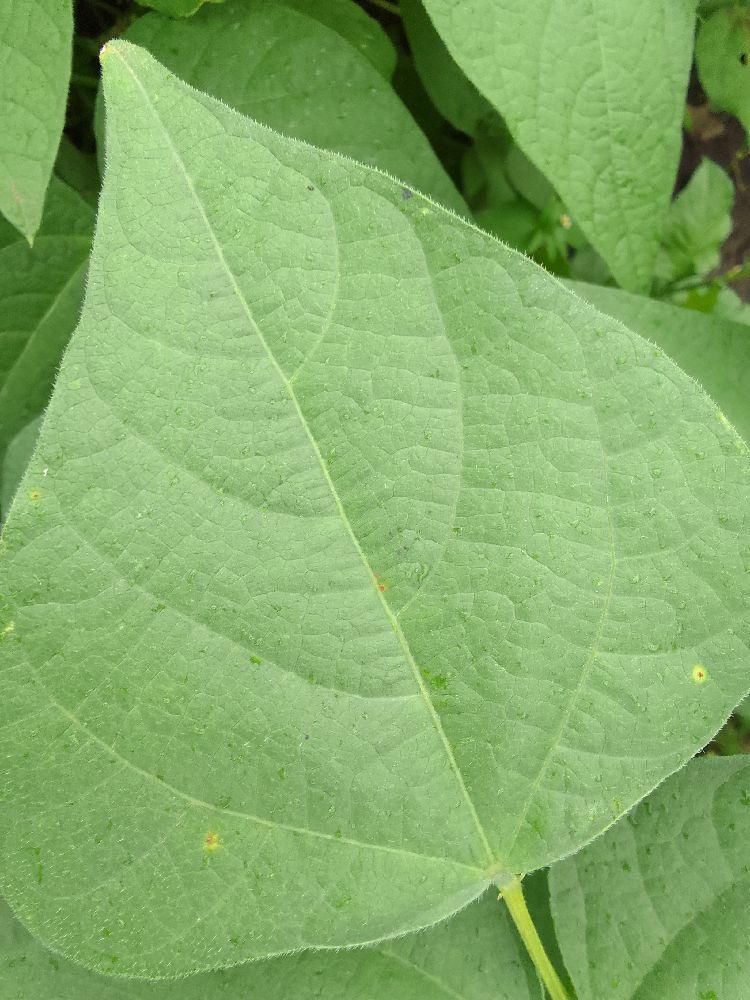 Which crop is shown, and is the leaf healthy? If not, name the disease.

common bean, healthy
